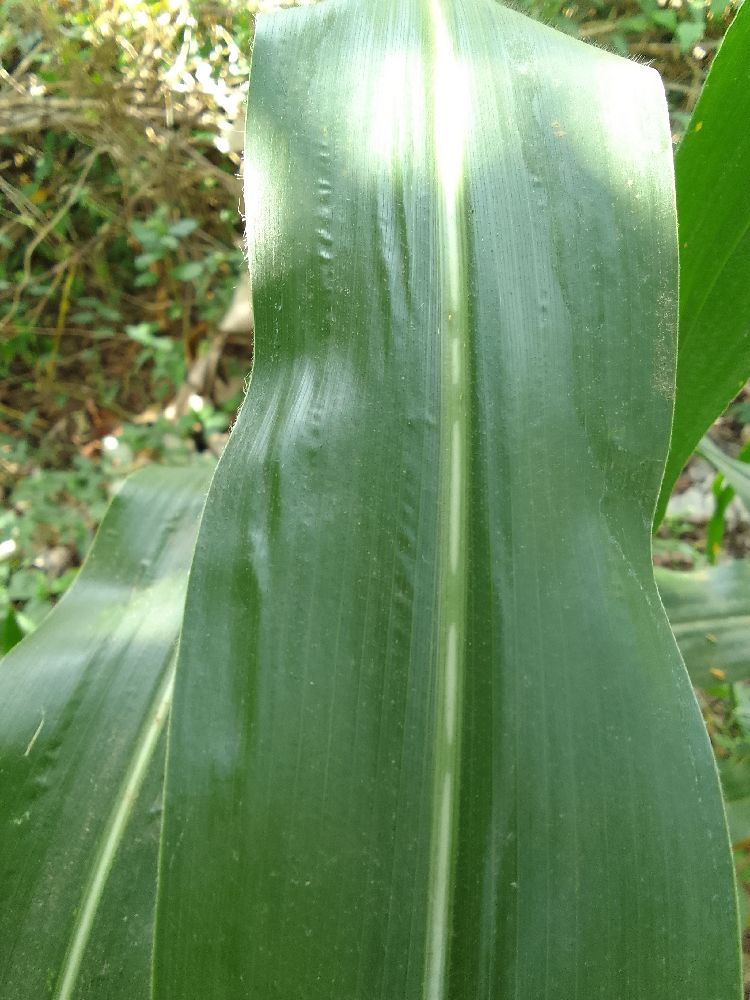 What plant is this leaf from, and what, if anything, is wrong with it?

maize, healthy
